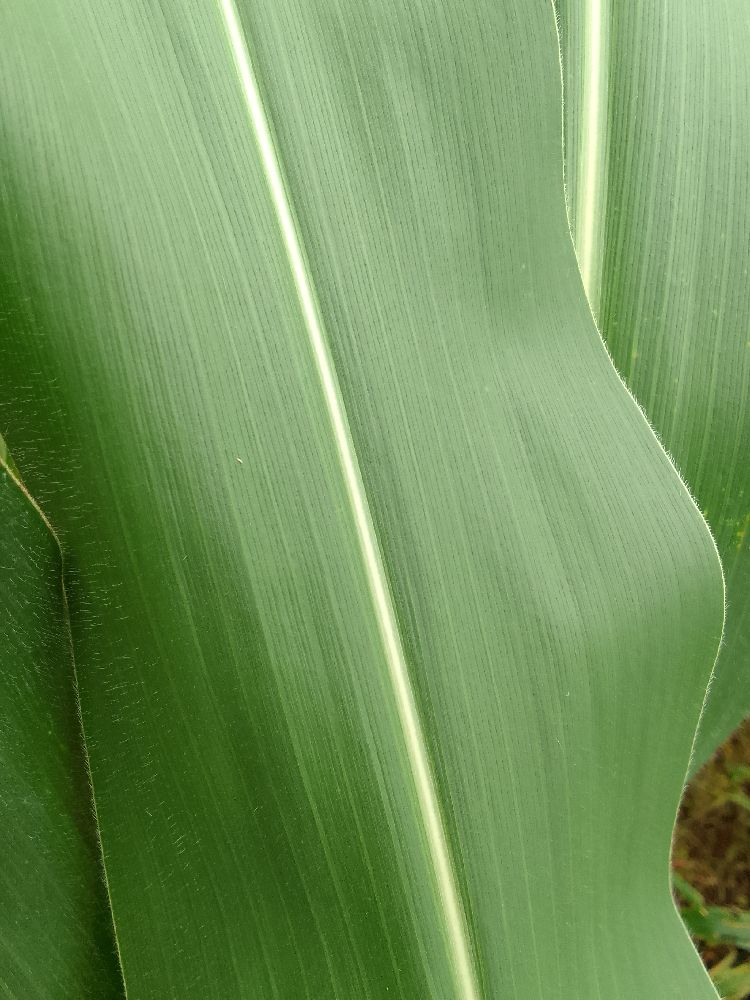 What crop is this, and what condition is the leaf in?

maize, healthy
